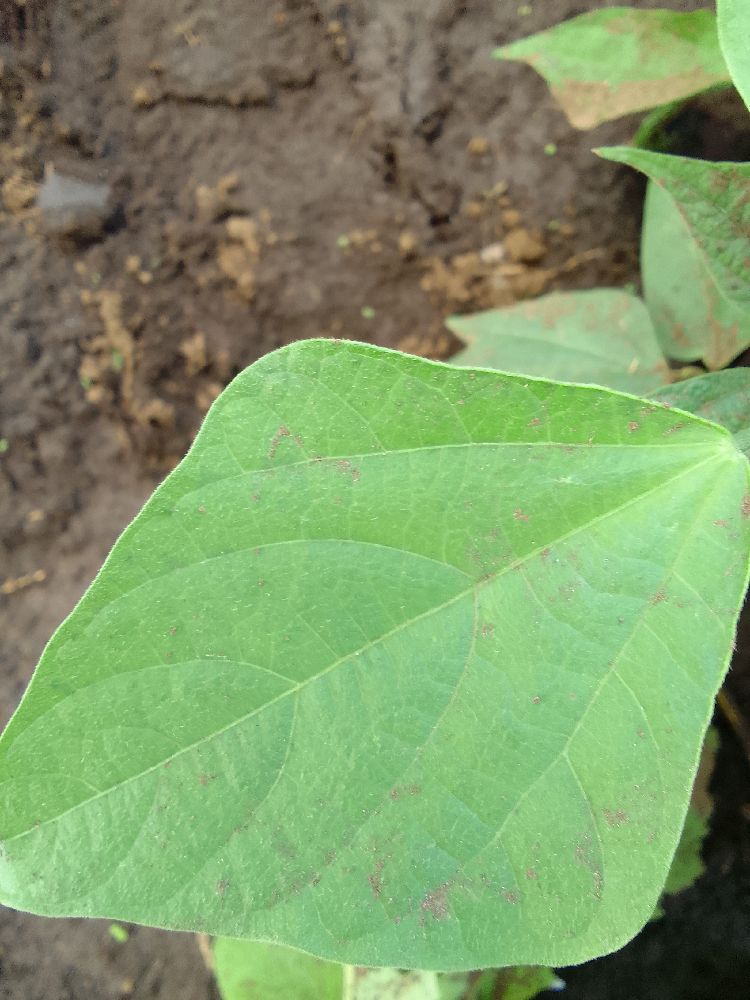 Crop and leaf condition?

common bean, healthy
